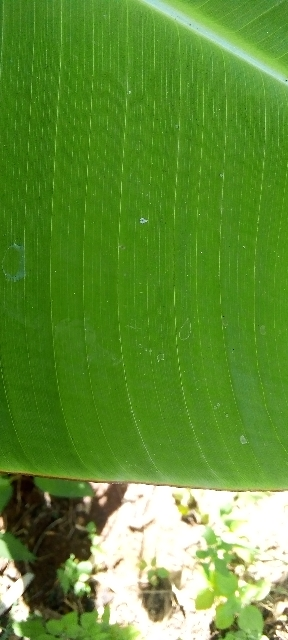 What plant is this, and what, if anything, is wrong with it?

banana, healthy
